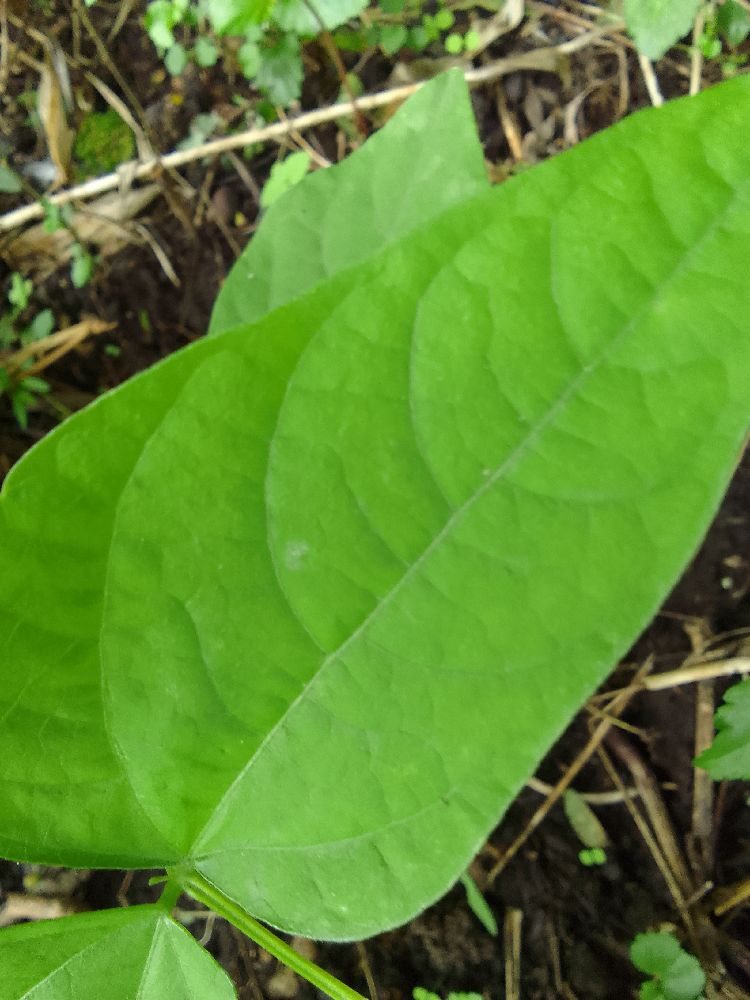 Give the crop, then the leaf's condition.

common bean, healthy
